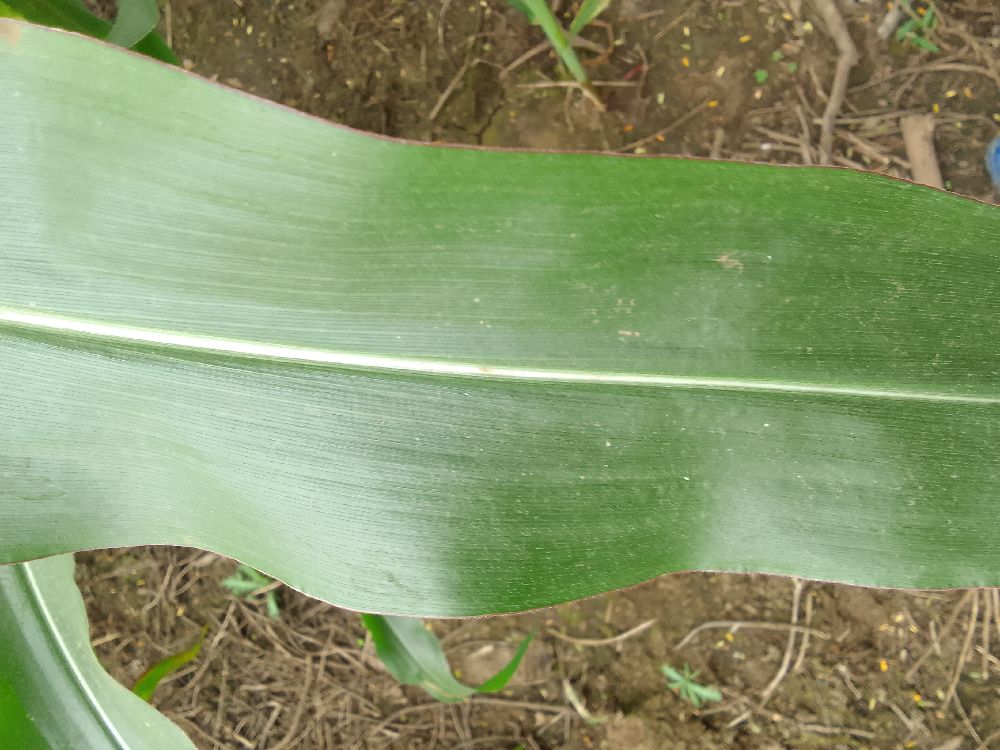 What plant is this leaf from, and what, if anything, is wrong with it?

maize, healthy
